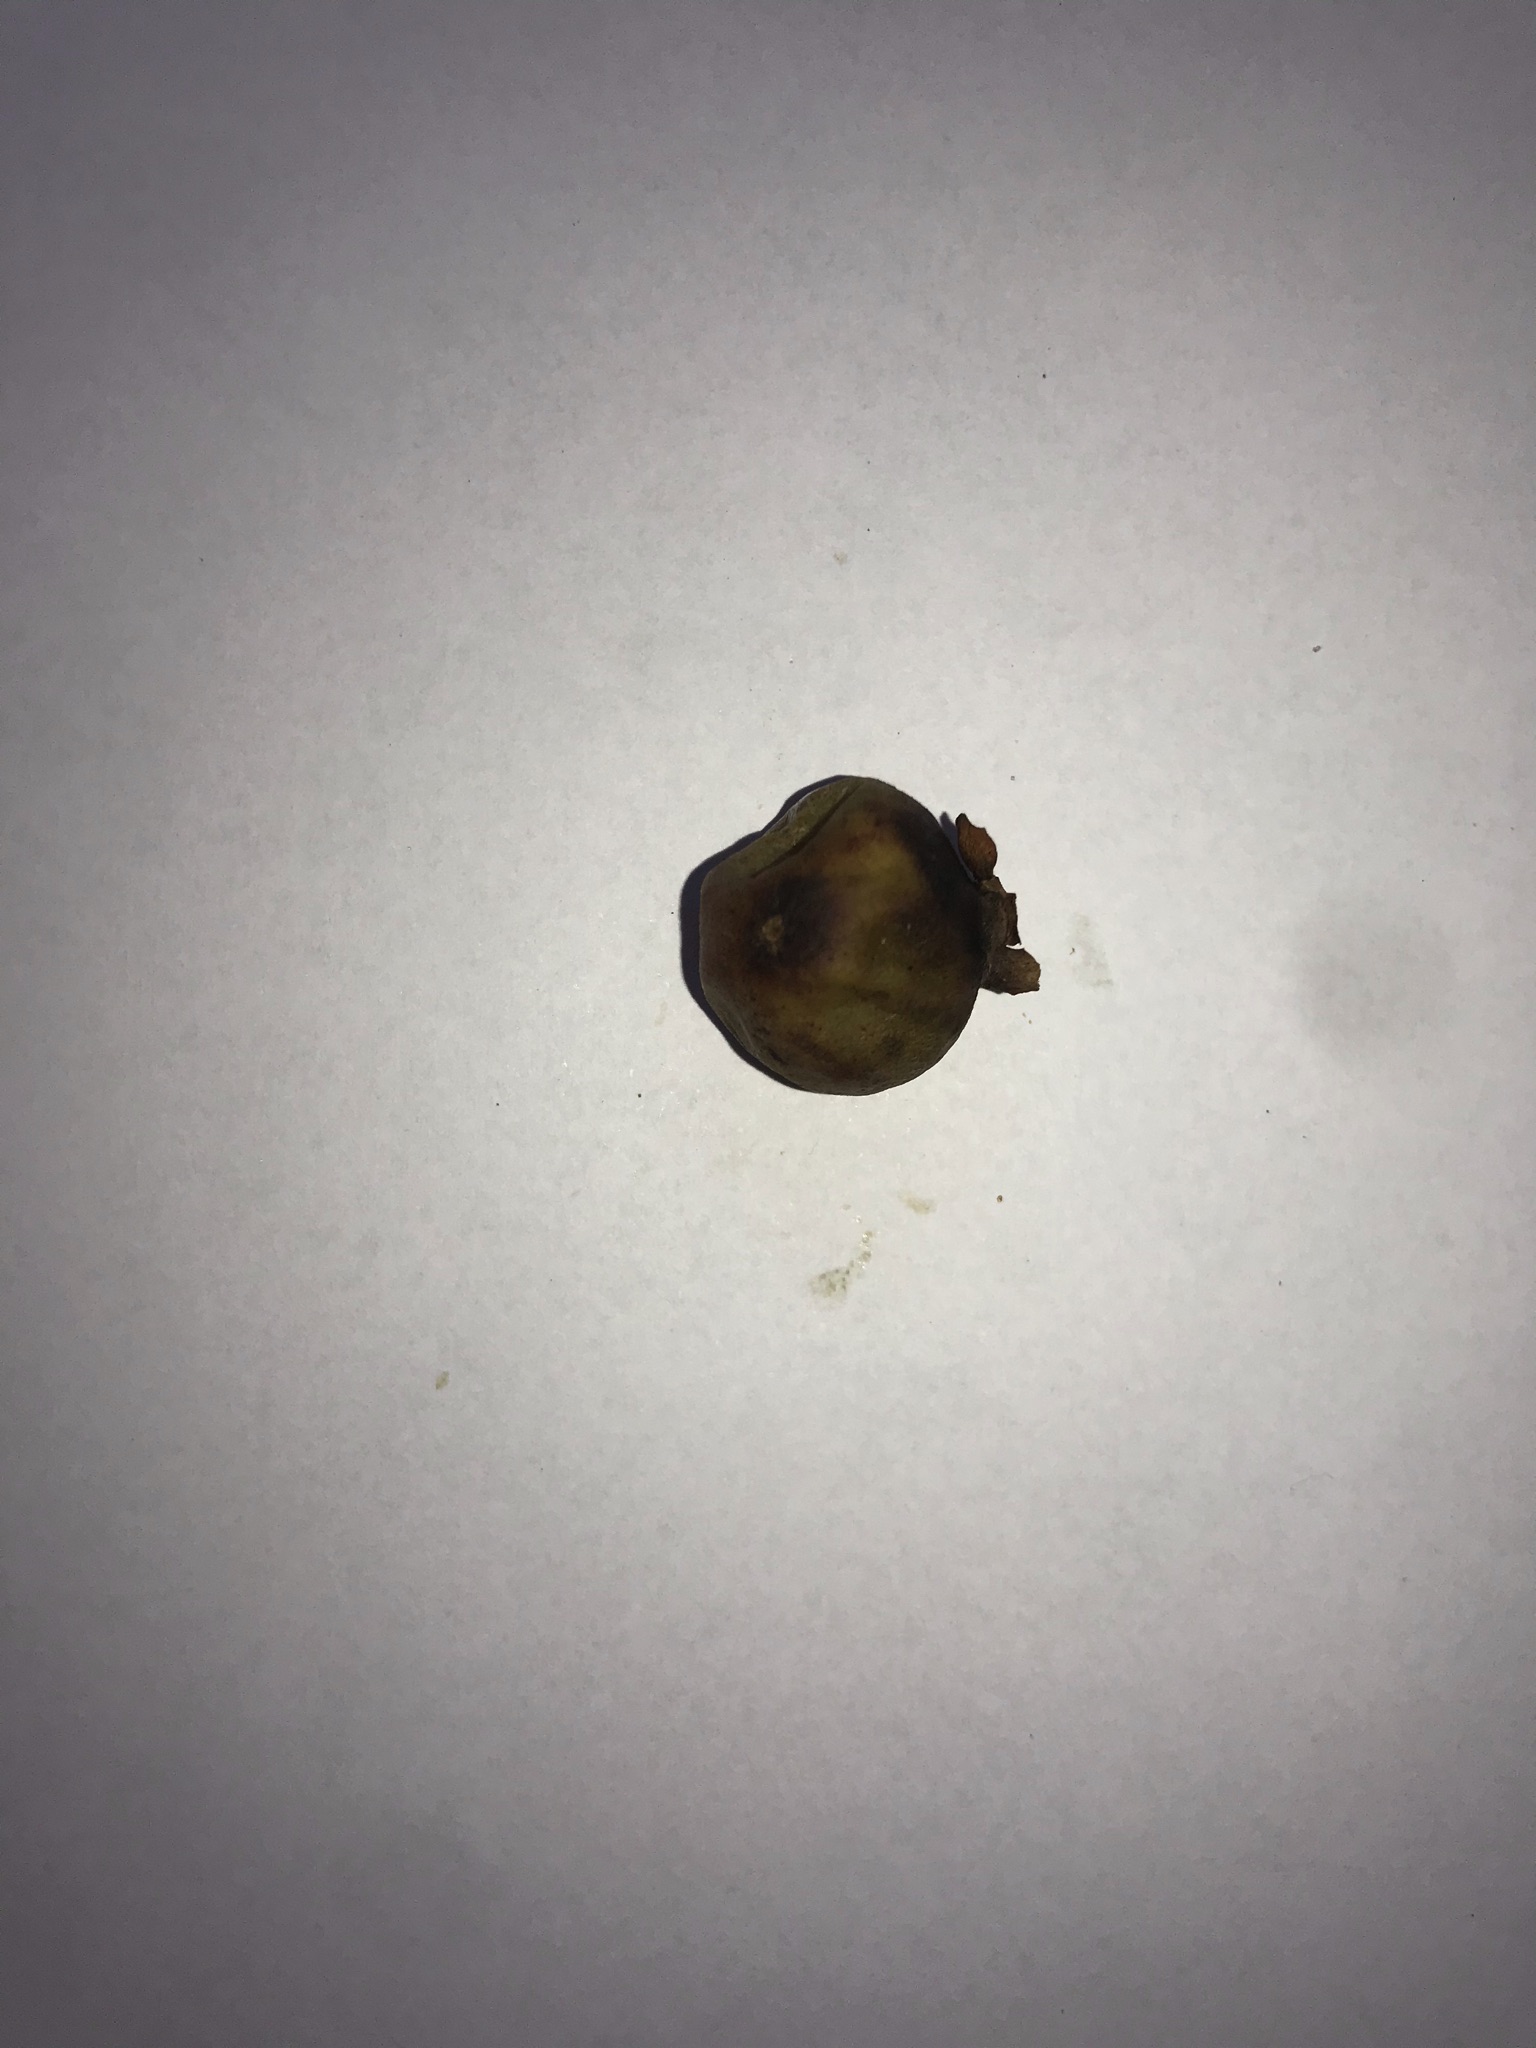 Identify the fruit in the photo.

gabiroba
